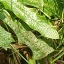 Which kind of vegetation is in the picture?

structured weed
